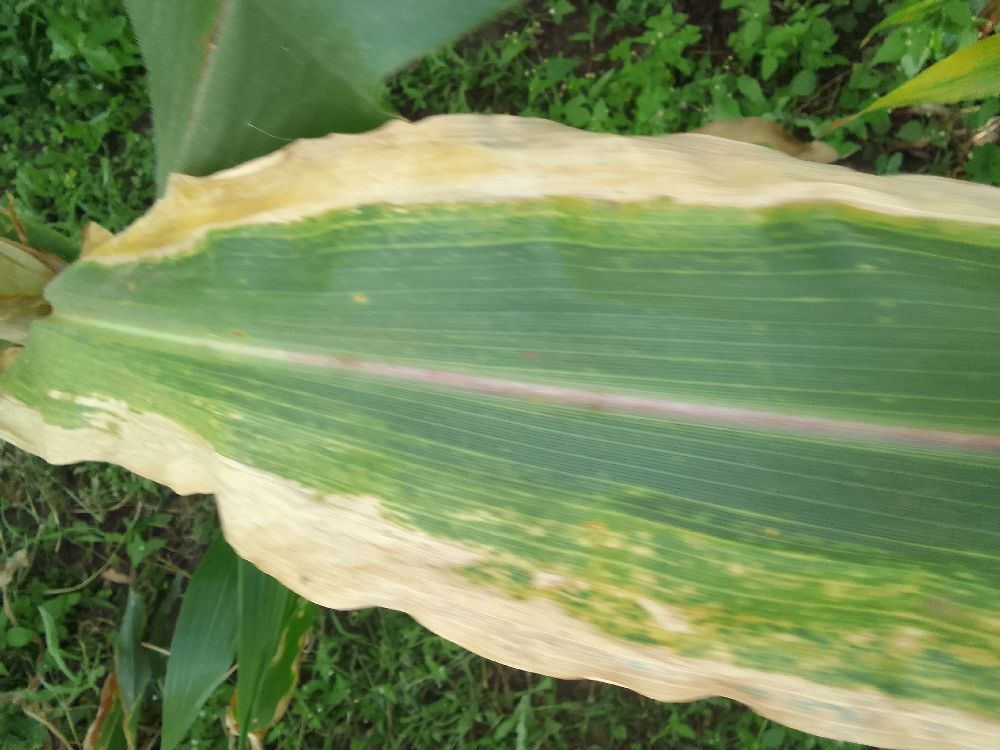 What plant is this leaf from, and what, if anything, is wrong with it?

maize, maize lethal necrosis
